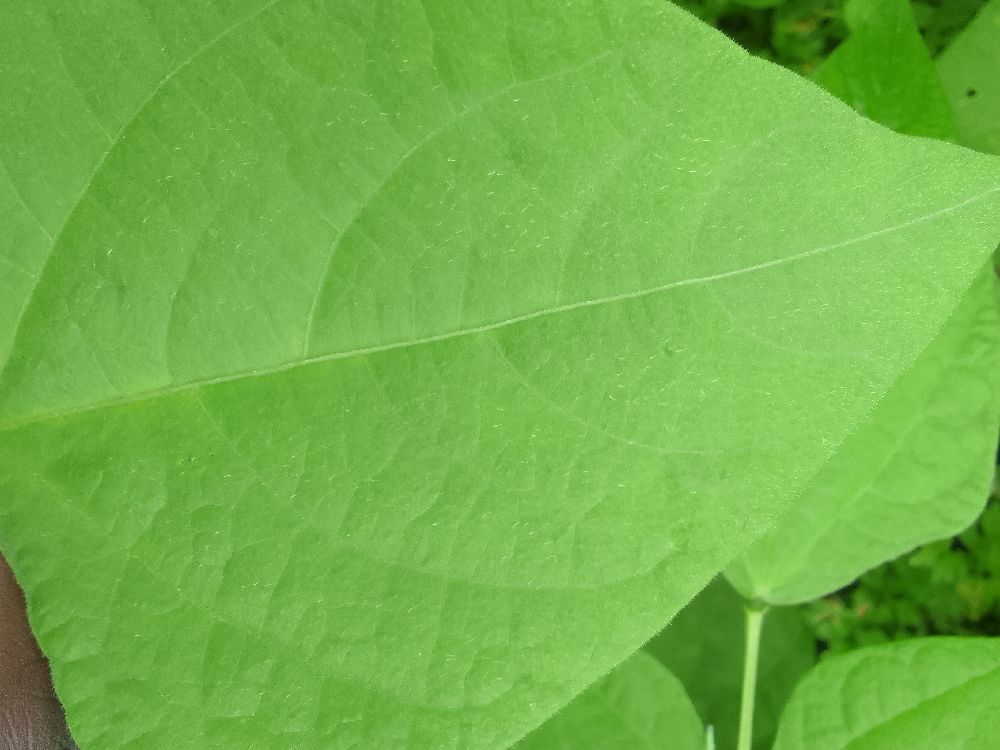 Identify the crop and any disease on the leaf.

common bean, healthy
